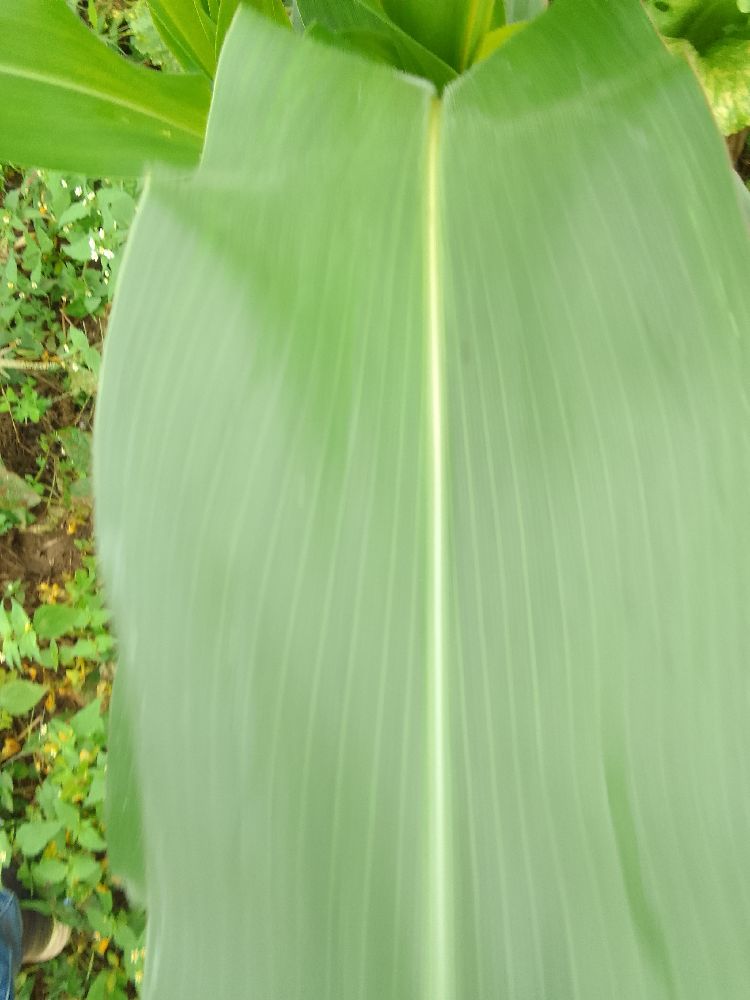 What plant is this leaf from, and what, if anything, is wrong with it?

maize, healthy
